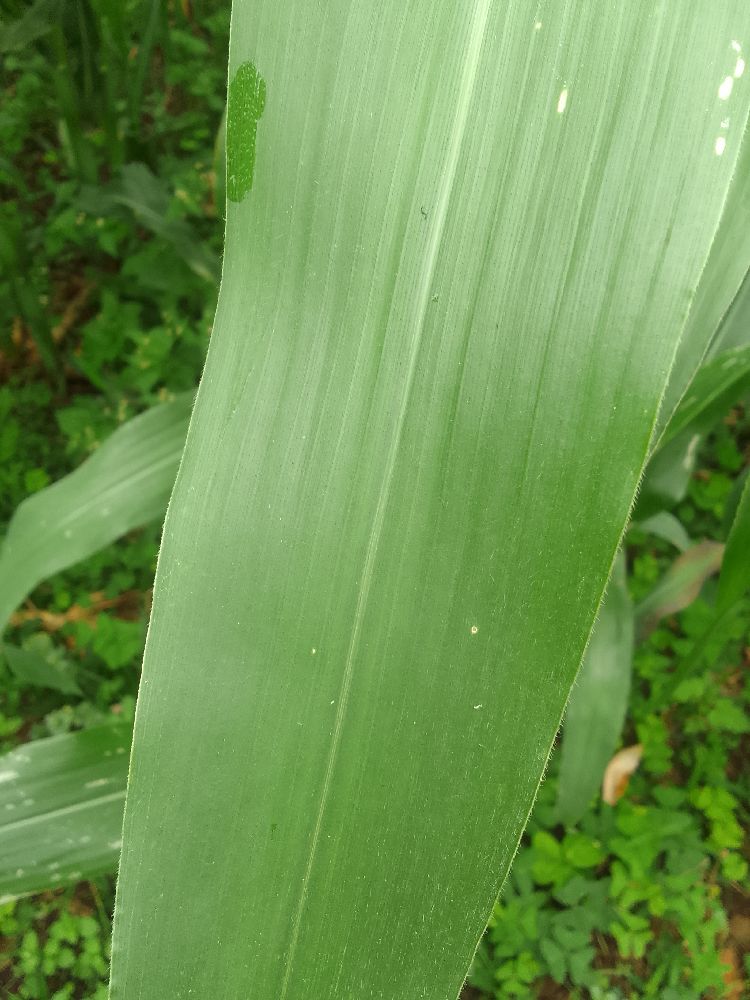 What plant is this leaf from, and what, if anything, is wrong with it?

maize, healthy
